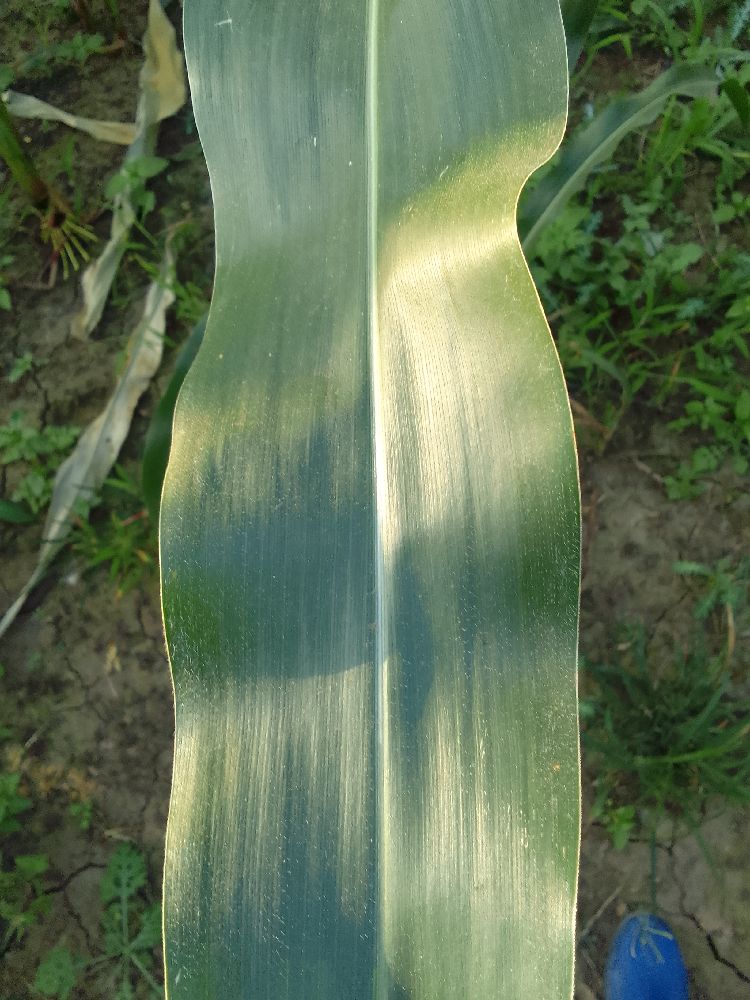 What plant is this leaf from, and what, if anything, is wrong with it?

maize, healthy
